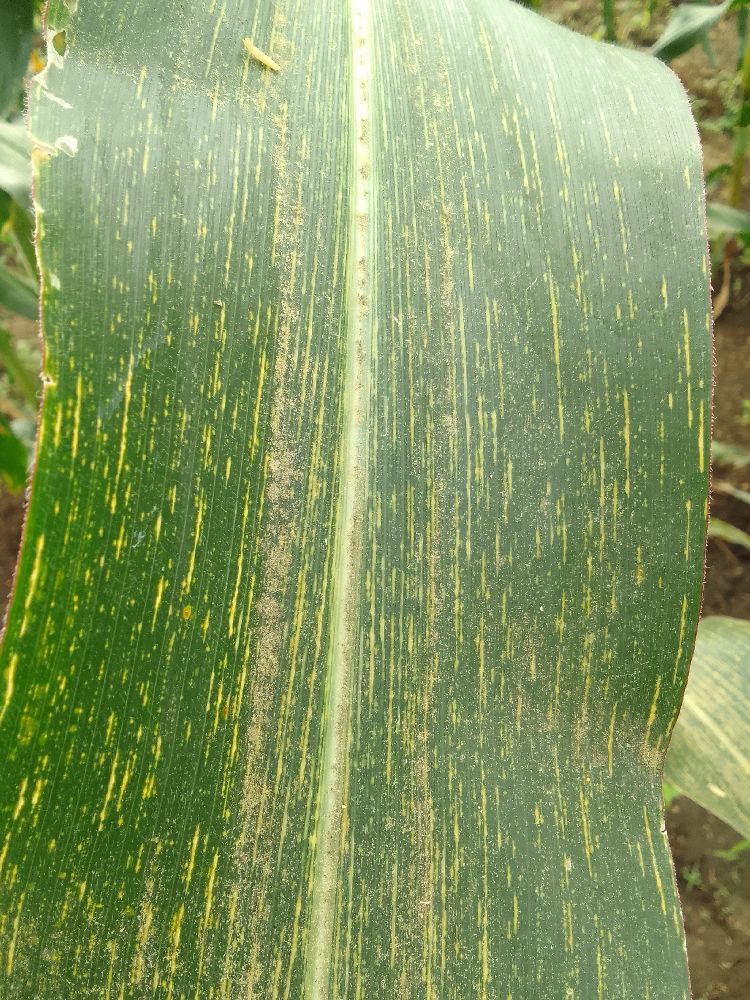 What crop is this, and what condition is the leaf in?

maize, maize streak virus
